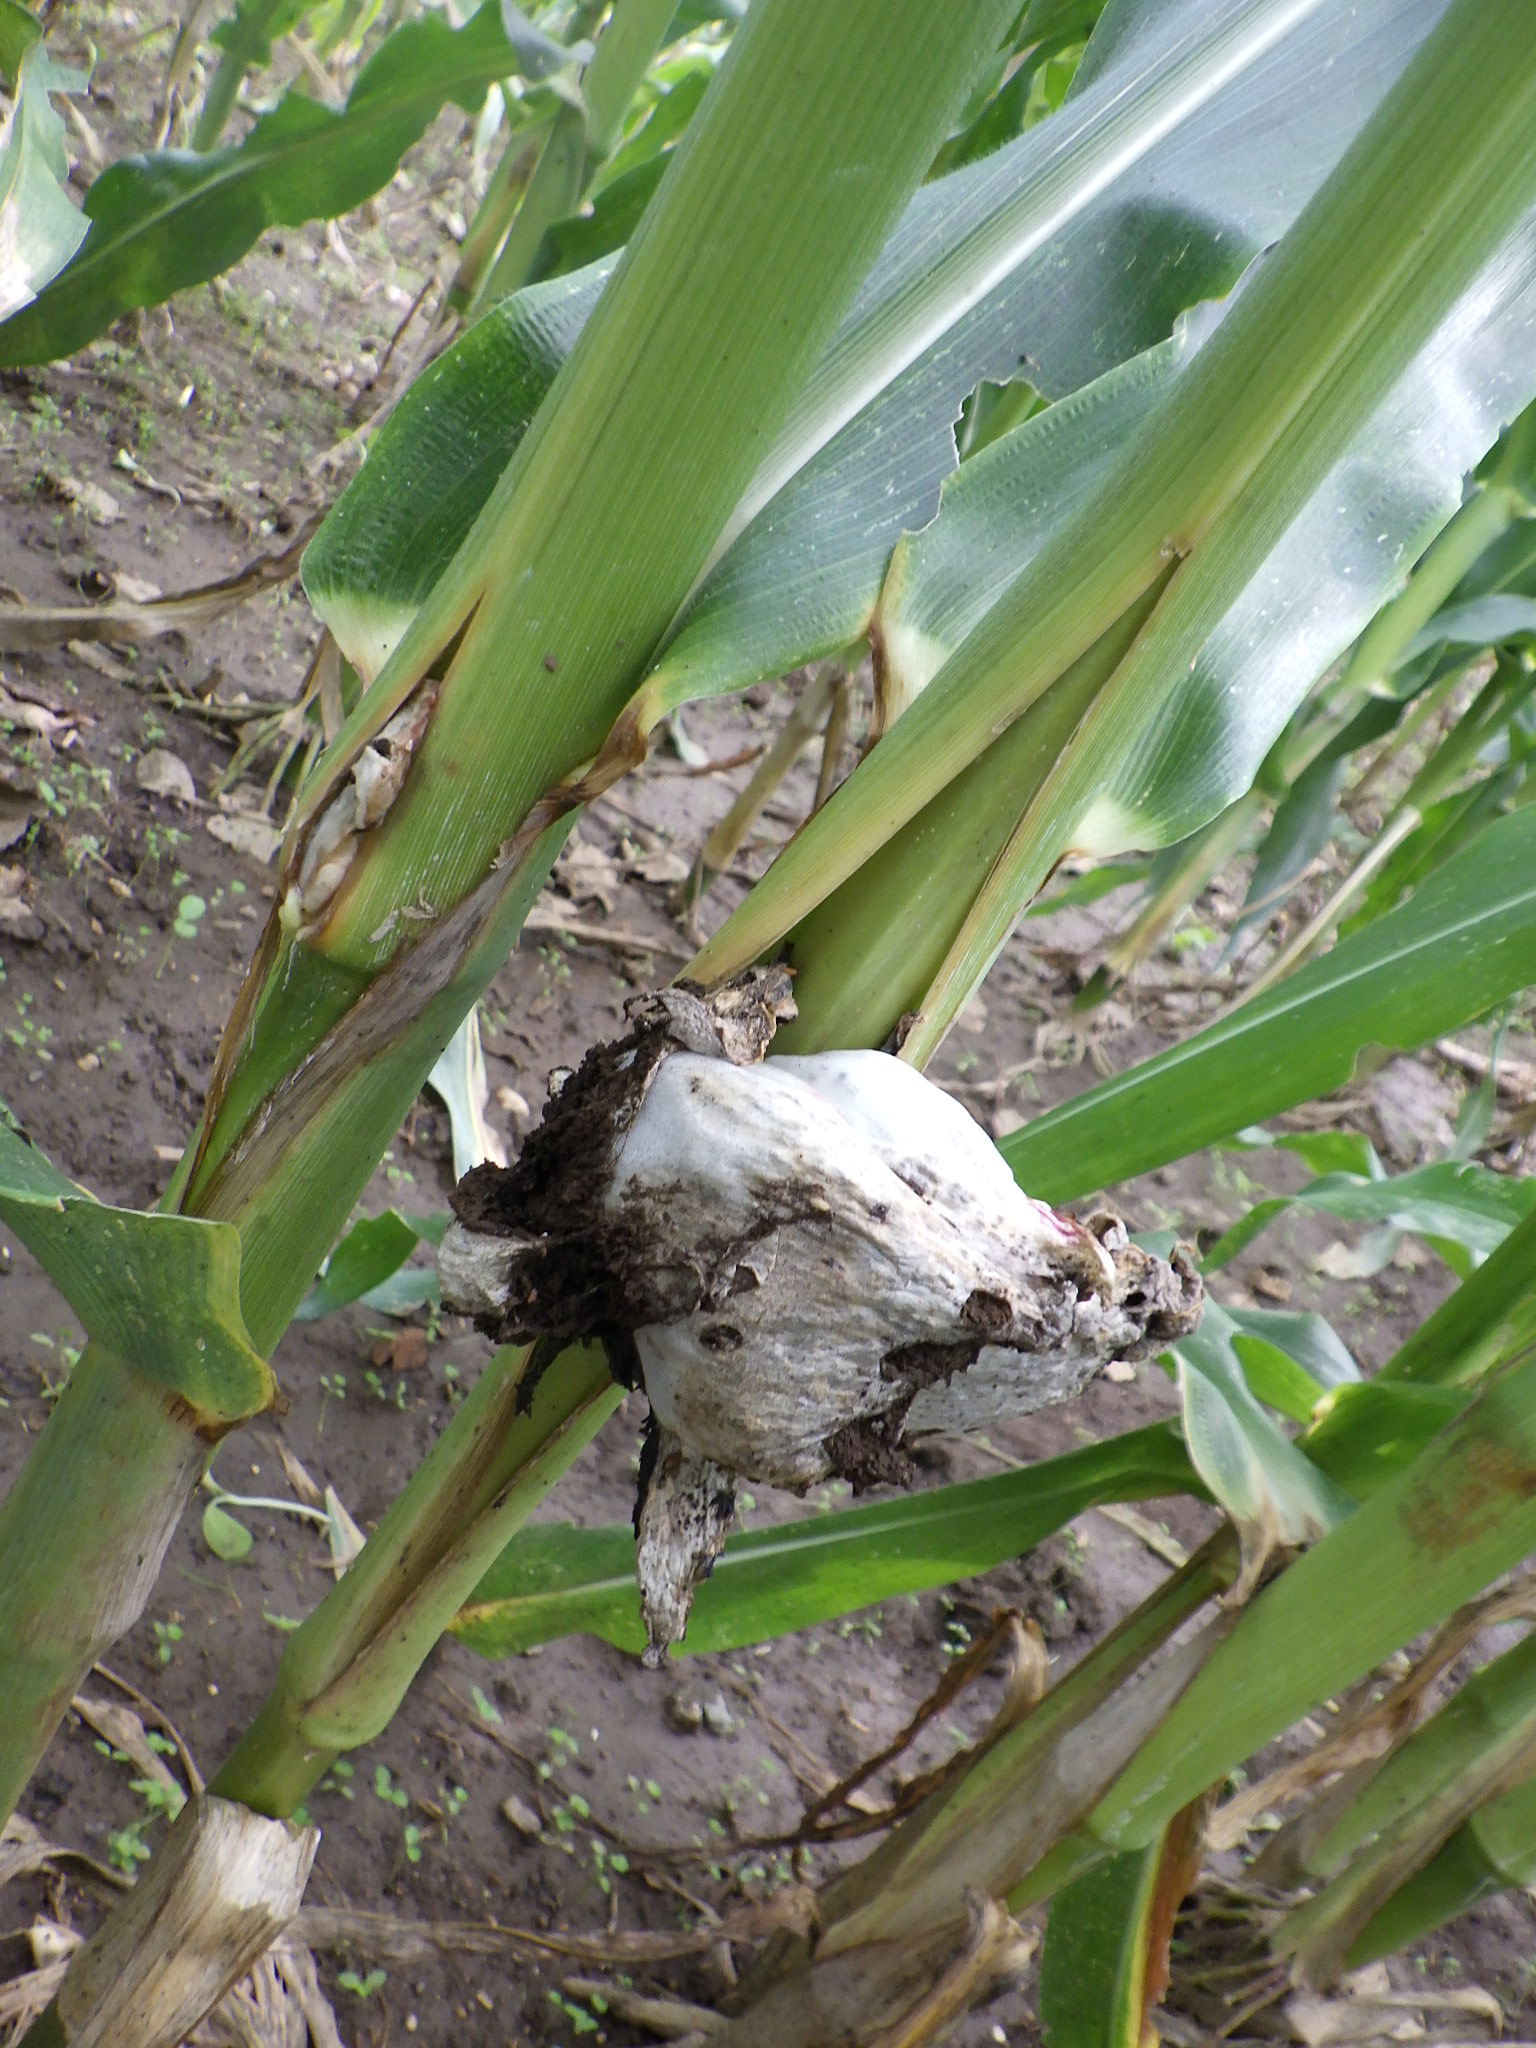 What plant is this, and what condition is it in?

corn, corn smut
